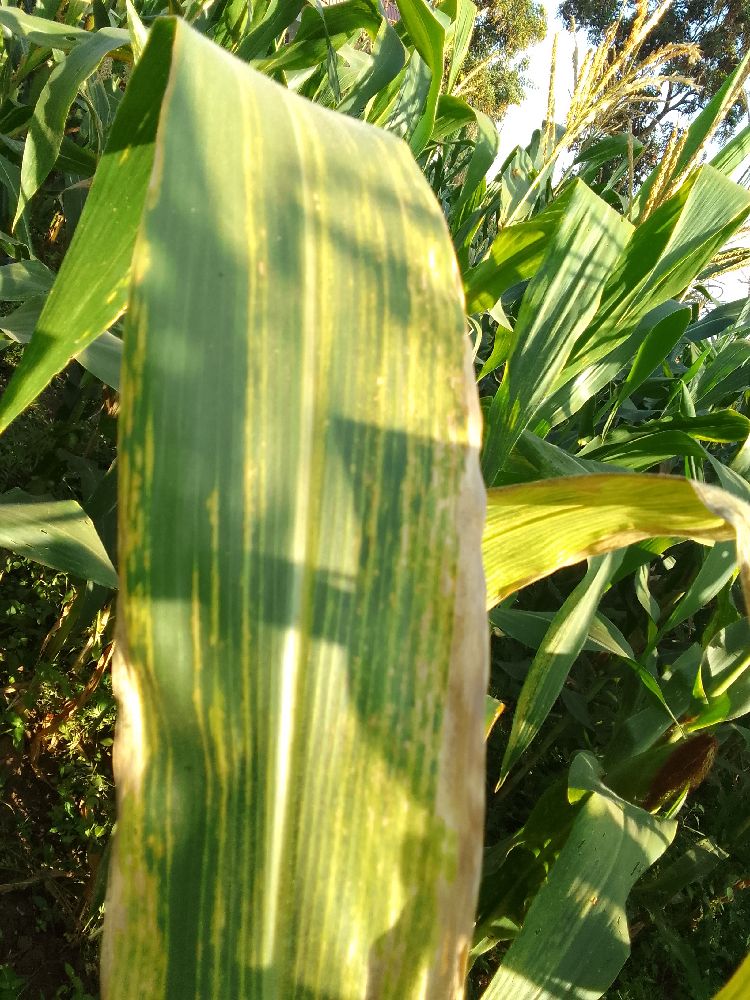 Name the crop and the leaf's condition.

maize, maize lethal necrosis
